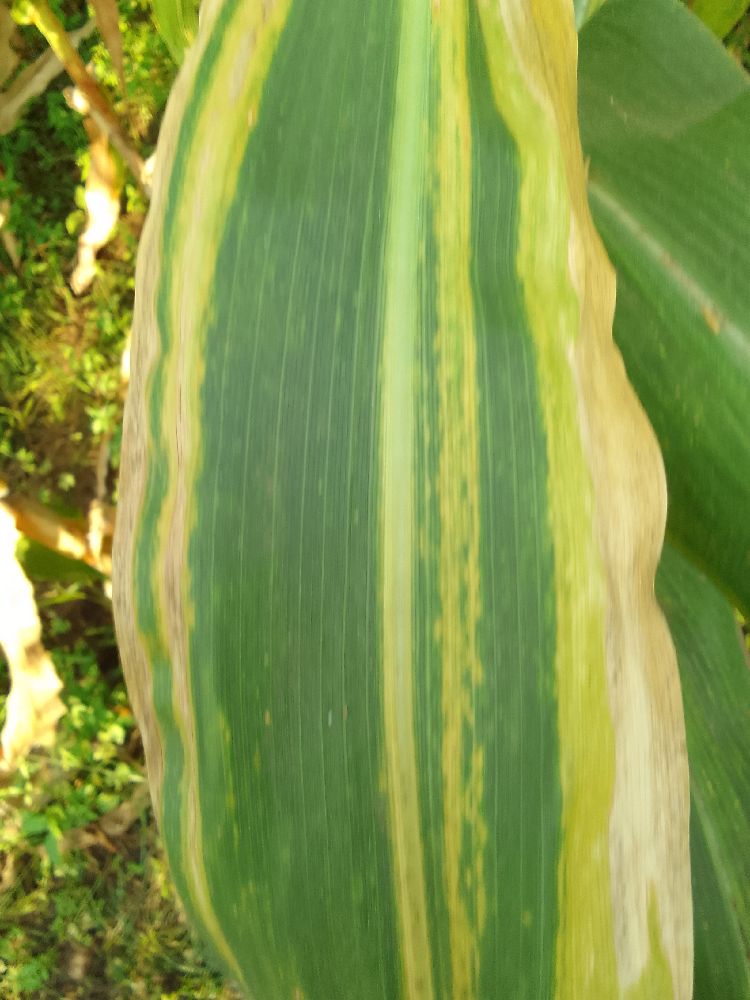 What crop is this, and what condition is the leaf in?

maize, maize lethal necrosis
